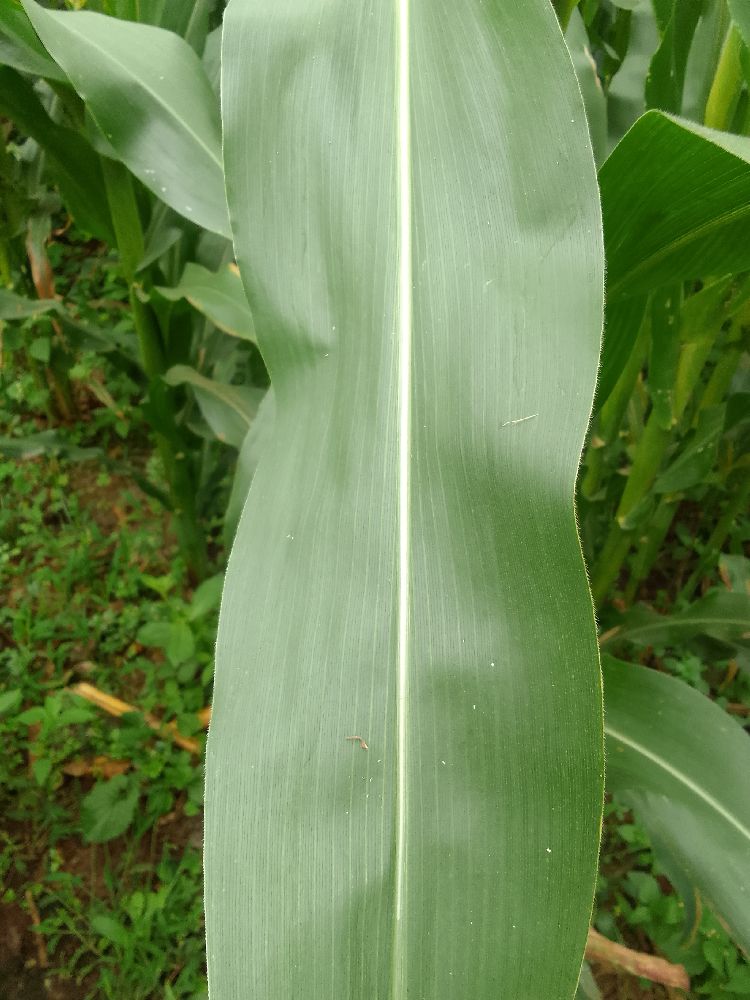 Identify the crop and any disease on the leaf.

maize, healthy
